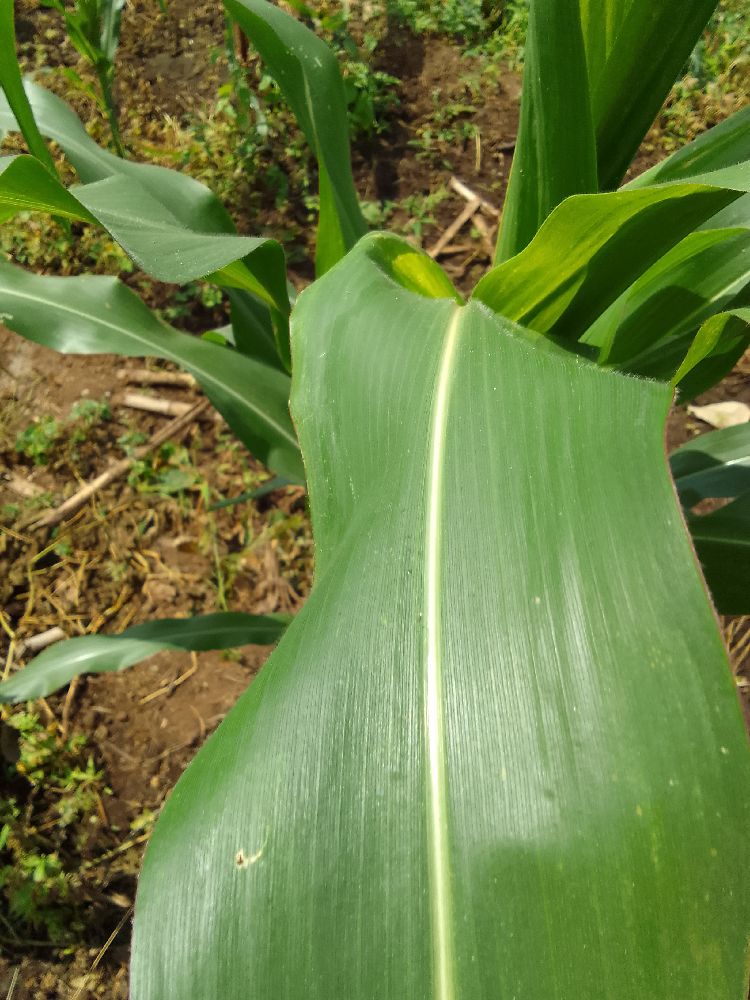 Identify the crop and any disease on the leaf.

maize, healthy
